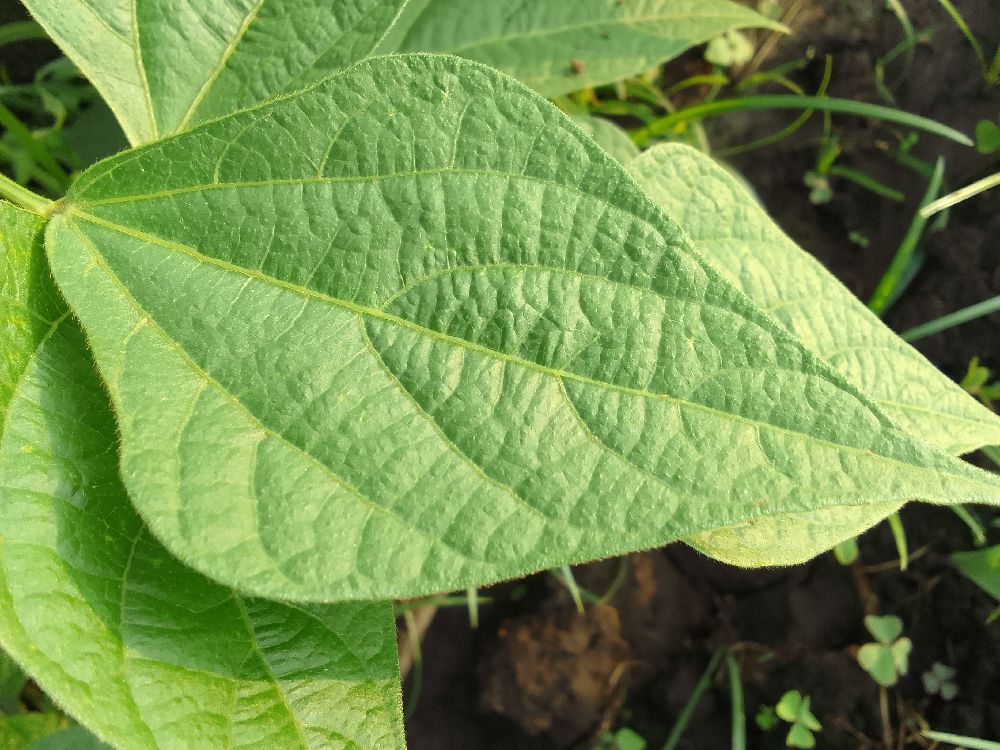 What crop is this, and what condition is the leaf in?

common bean, healthy
